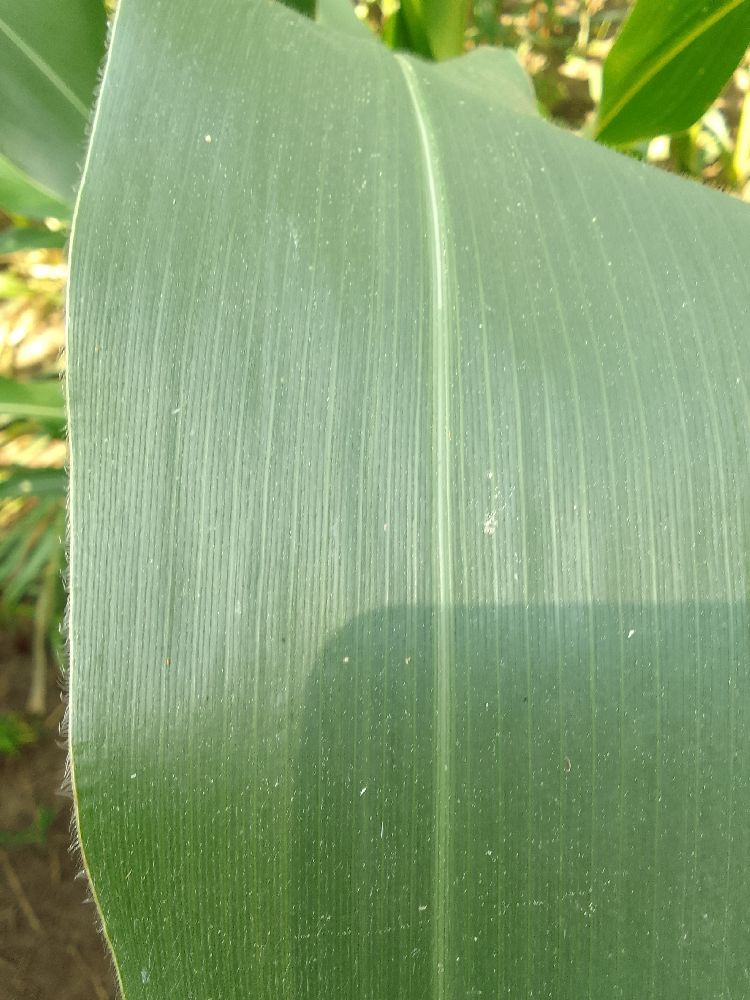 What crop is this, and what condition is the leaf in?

maize, healthy
